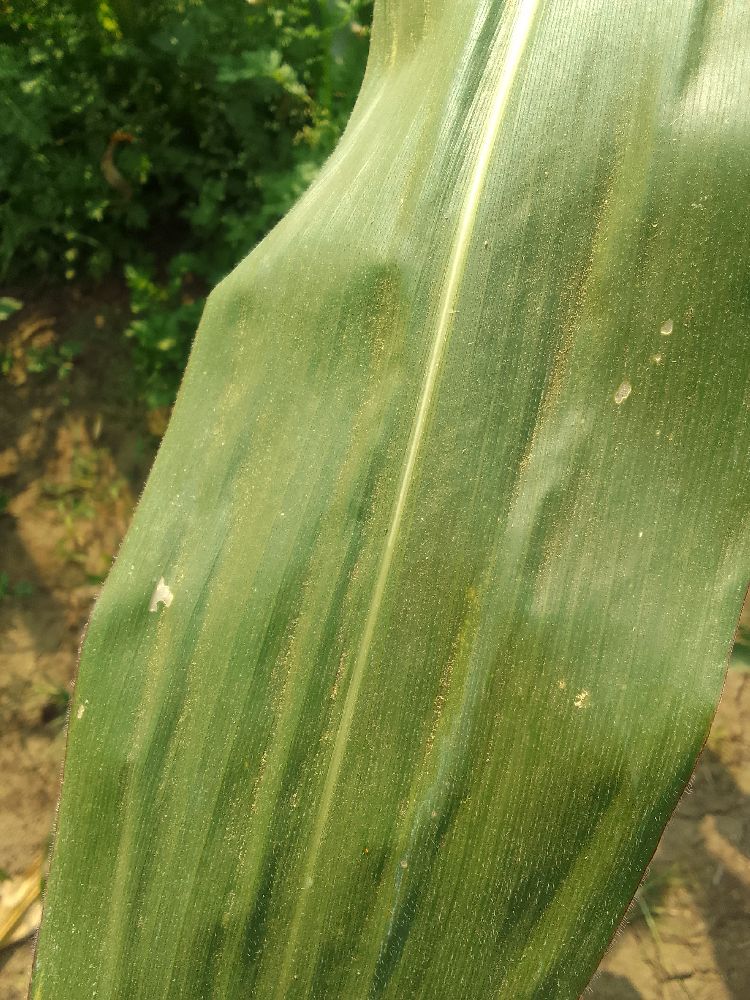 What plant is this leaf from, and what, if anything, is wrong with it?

maize, healthy
